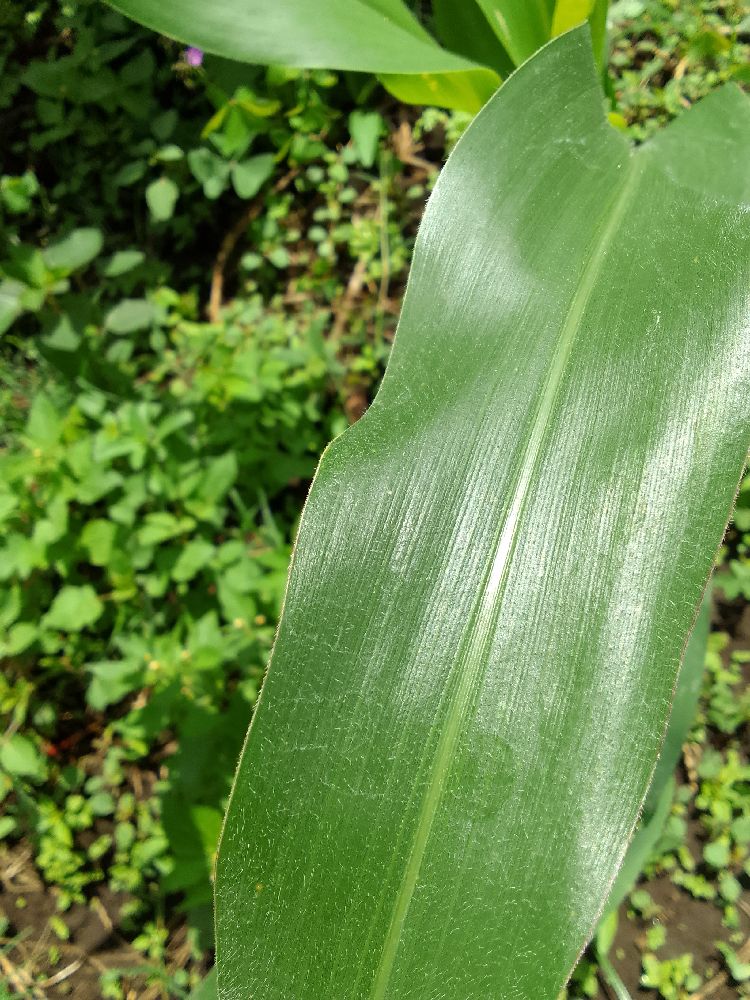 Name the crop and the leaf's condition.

maize, healthy
